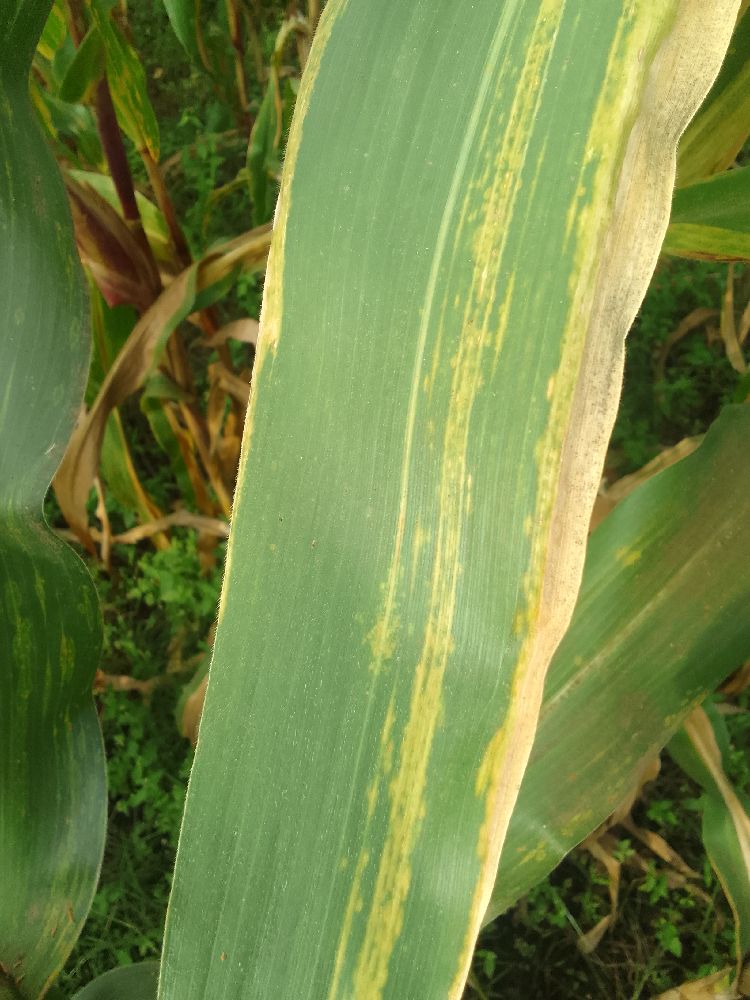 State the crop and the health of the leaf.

maize, maize lethal necrosis
